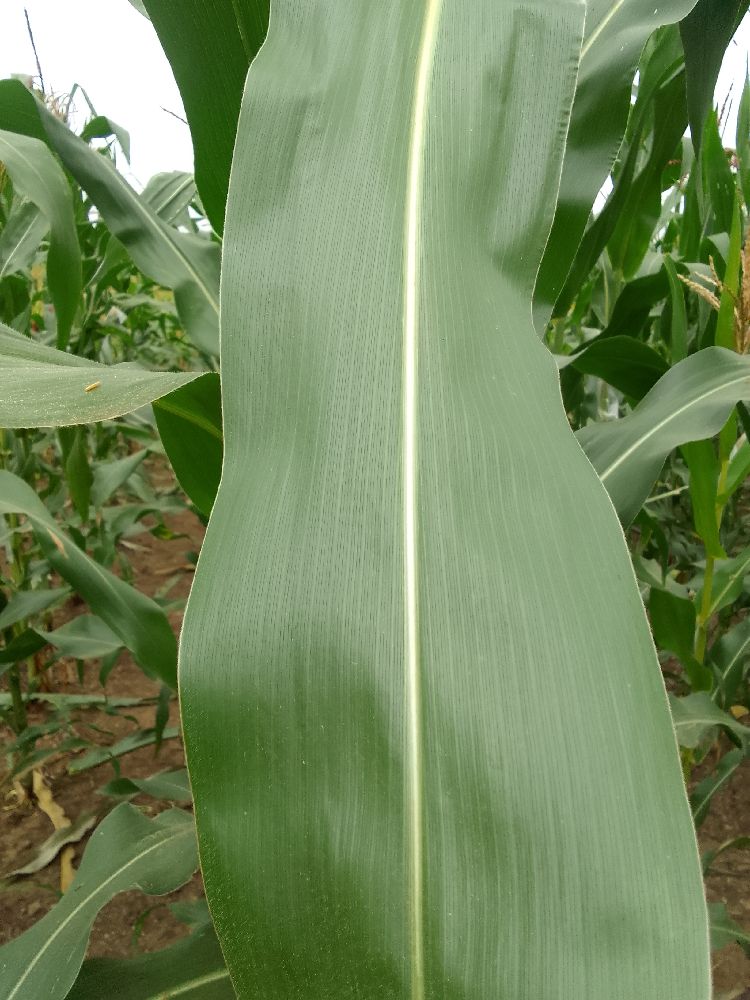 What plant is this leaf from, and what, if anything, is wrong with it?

maize, healthy
